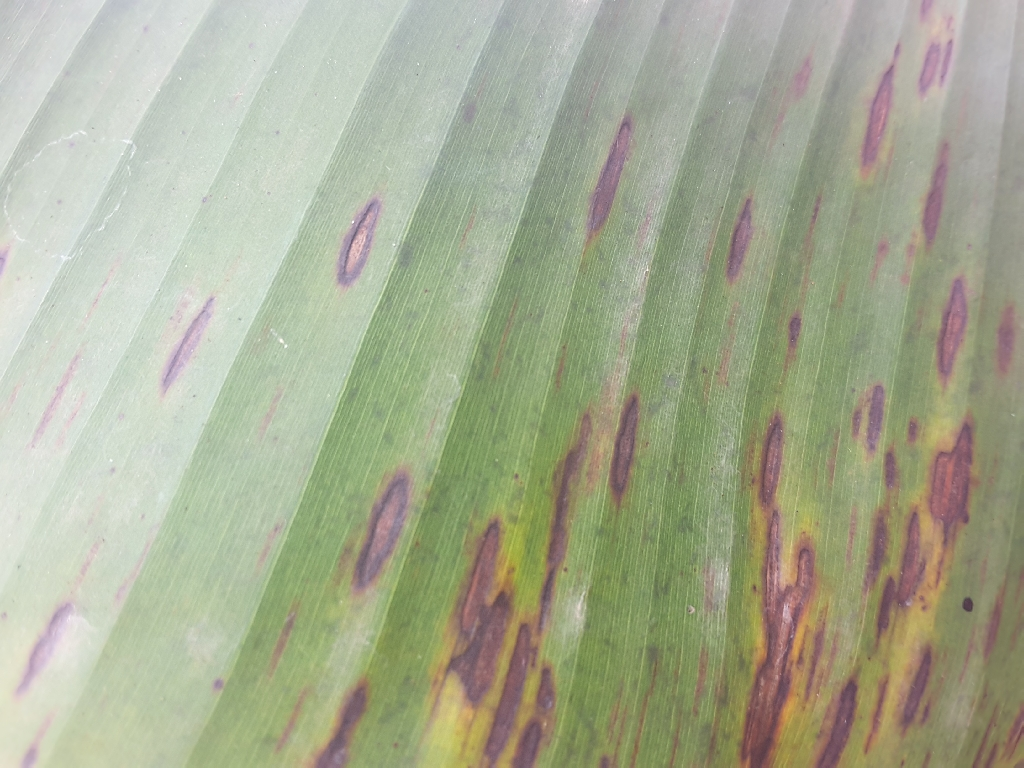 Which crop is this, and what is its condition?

banana, black sigatoka
